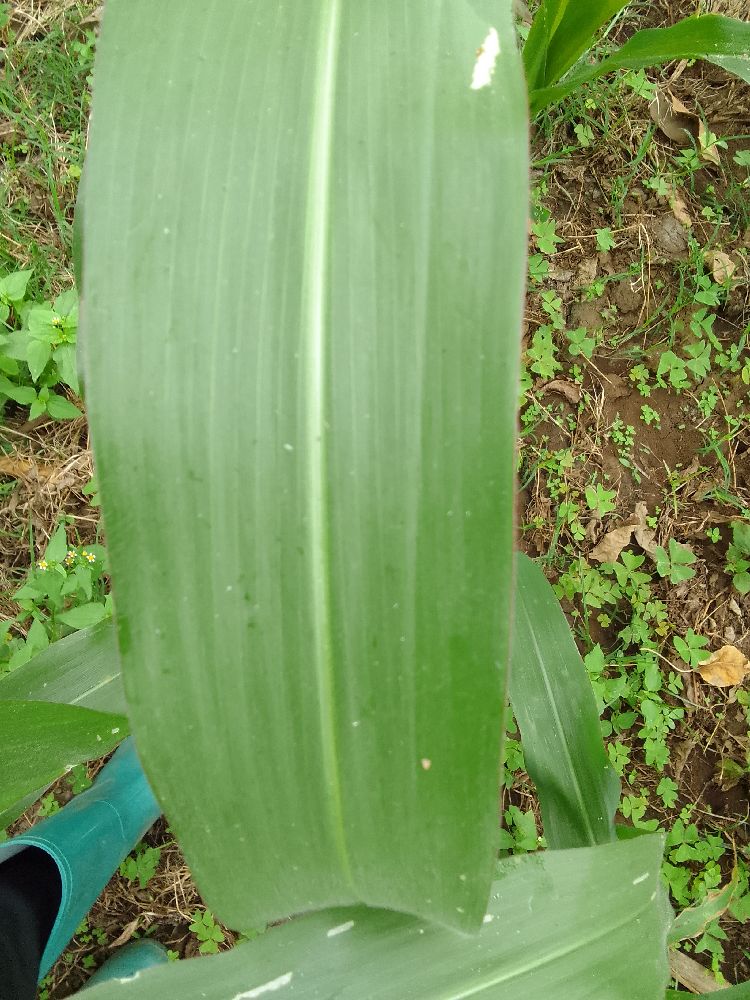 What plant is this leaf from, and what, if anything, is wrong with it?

maize, healthy
